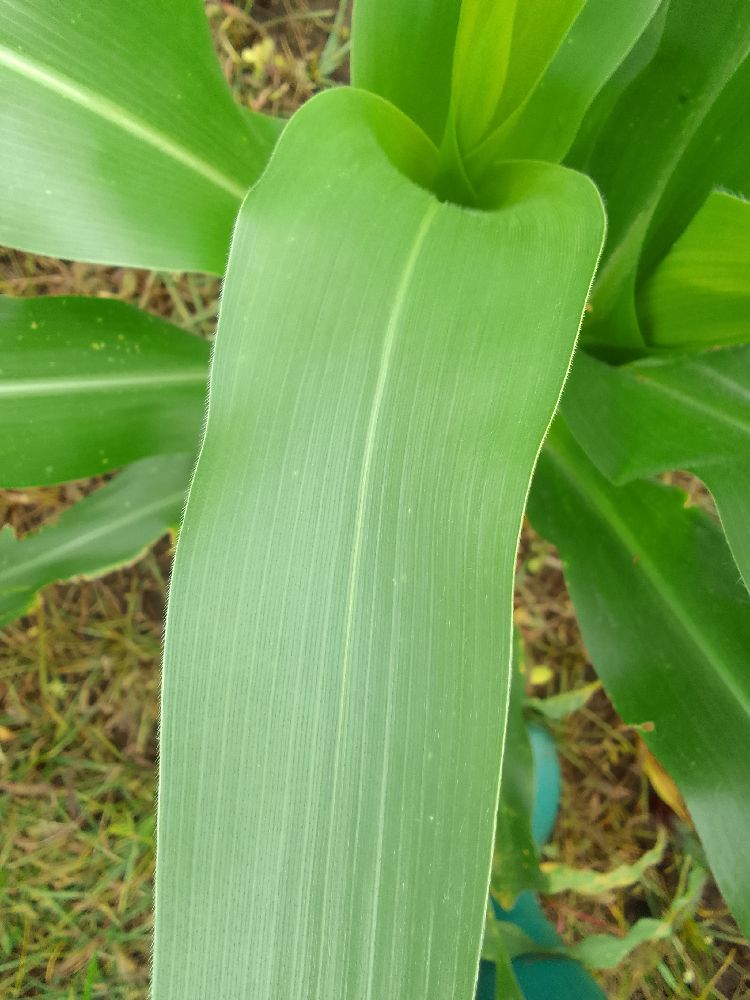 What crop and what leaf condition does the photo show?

maize, healthy
